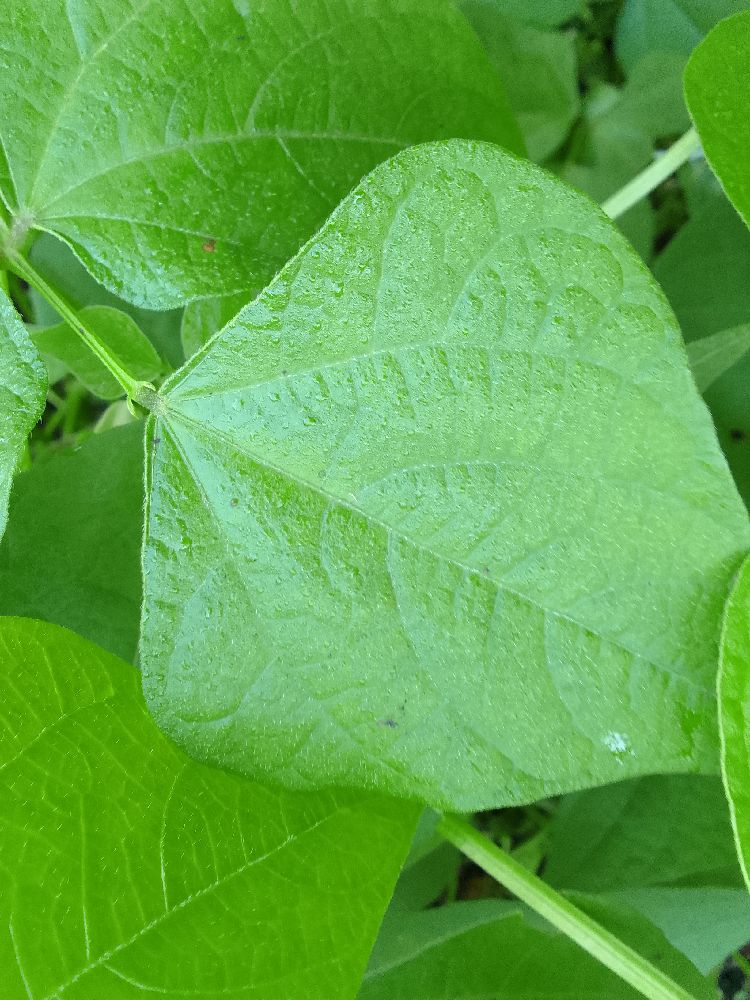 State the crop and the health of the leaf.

common bean, healthy
